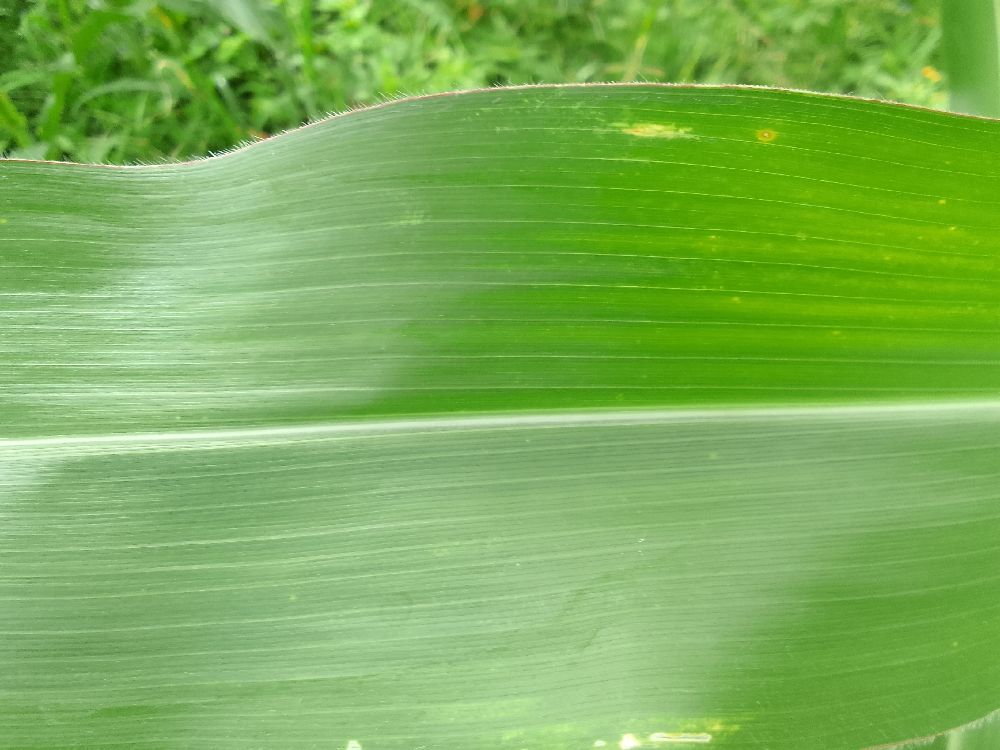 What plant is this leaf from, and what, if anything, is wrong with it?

maize, healthy
